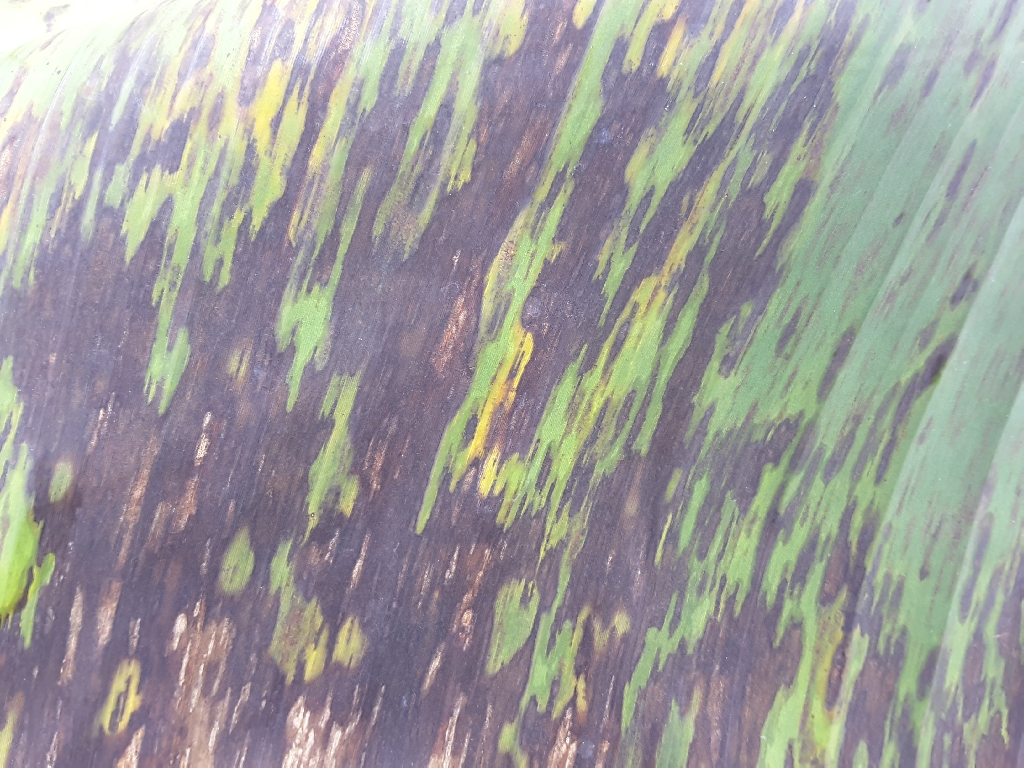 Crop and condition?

banana, black sigatoka
